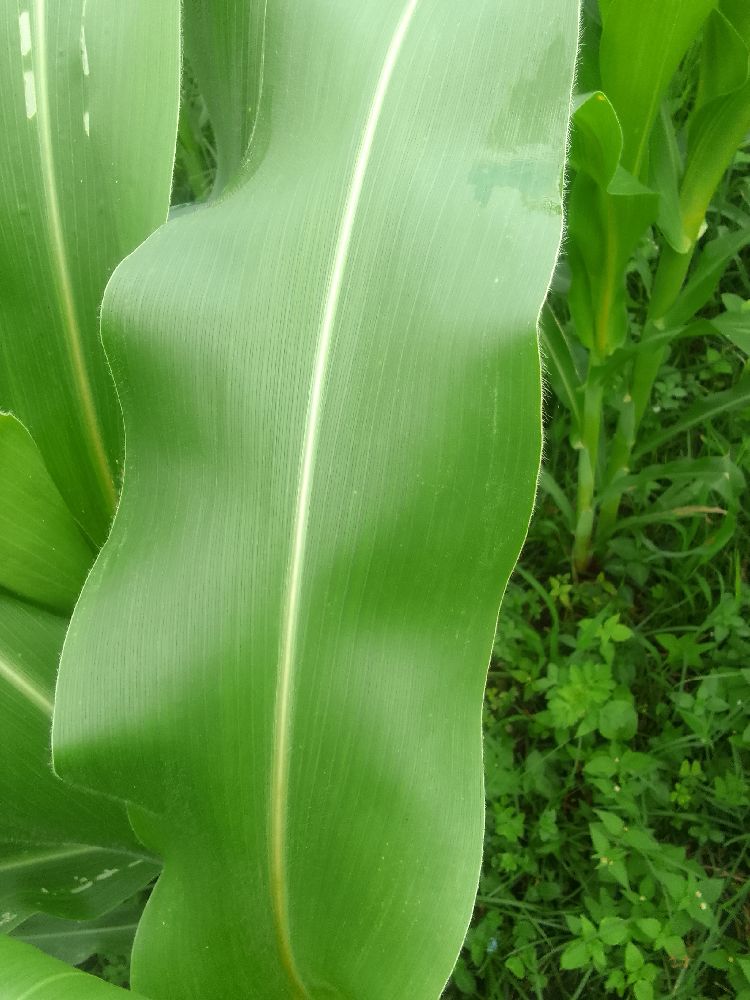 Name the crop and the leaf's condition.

maize, healthy
